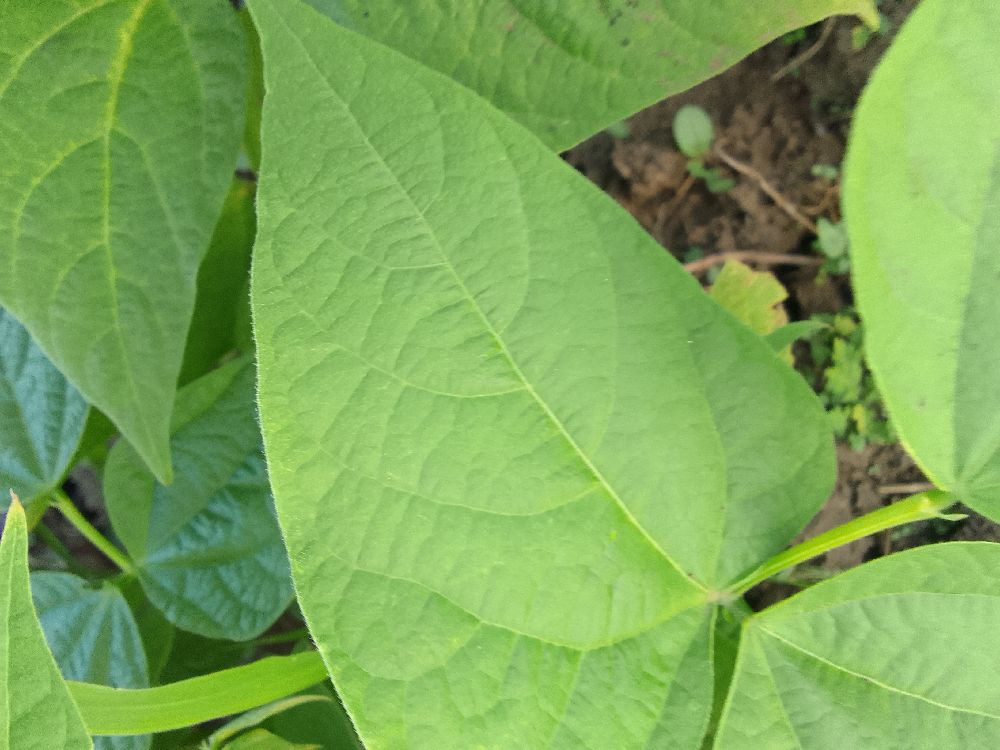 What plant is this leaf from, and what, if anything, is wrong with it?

common bean, healthy
